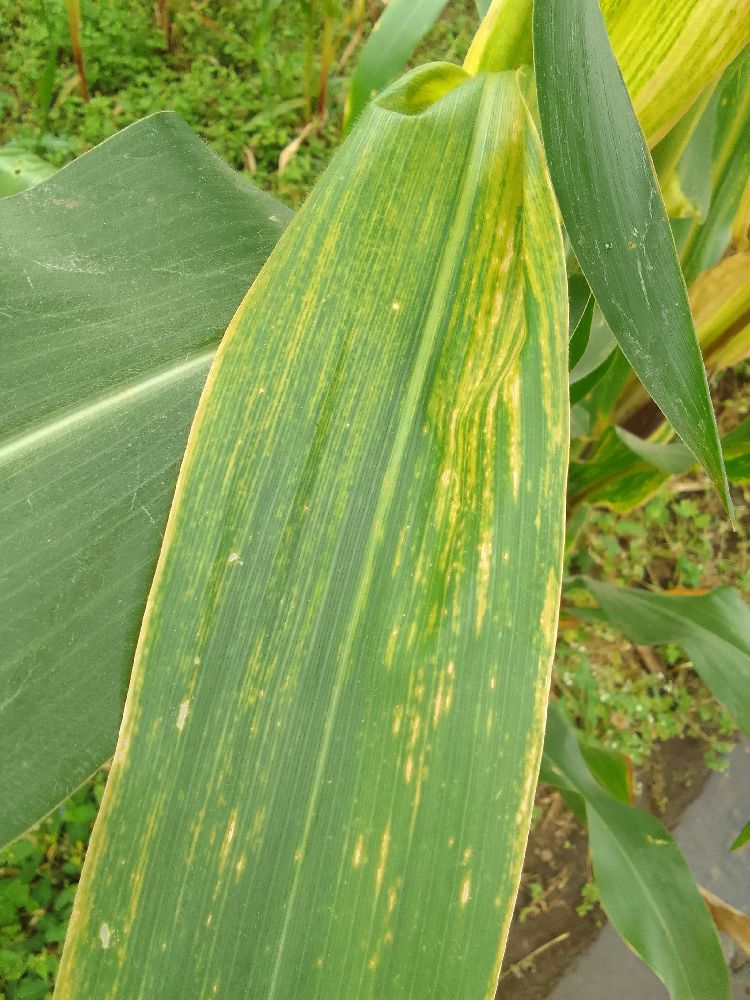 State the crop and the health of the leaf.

maize, maize lethal necrosis
